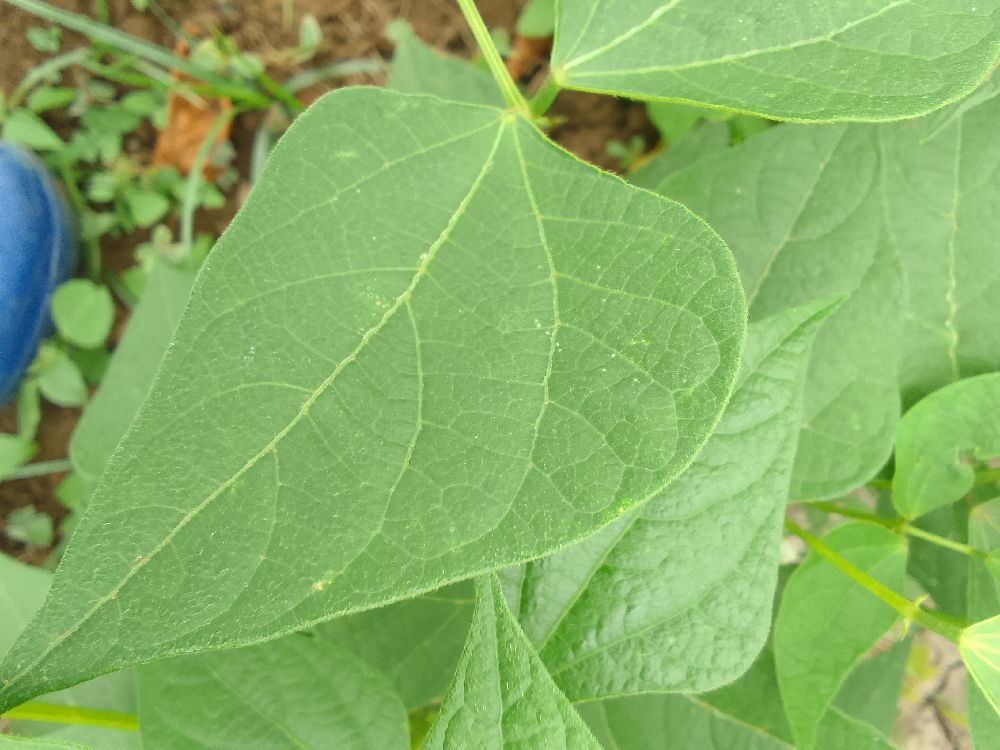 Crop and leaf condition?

common bean, healthy
